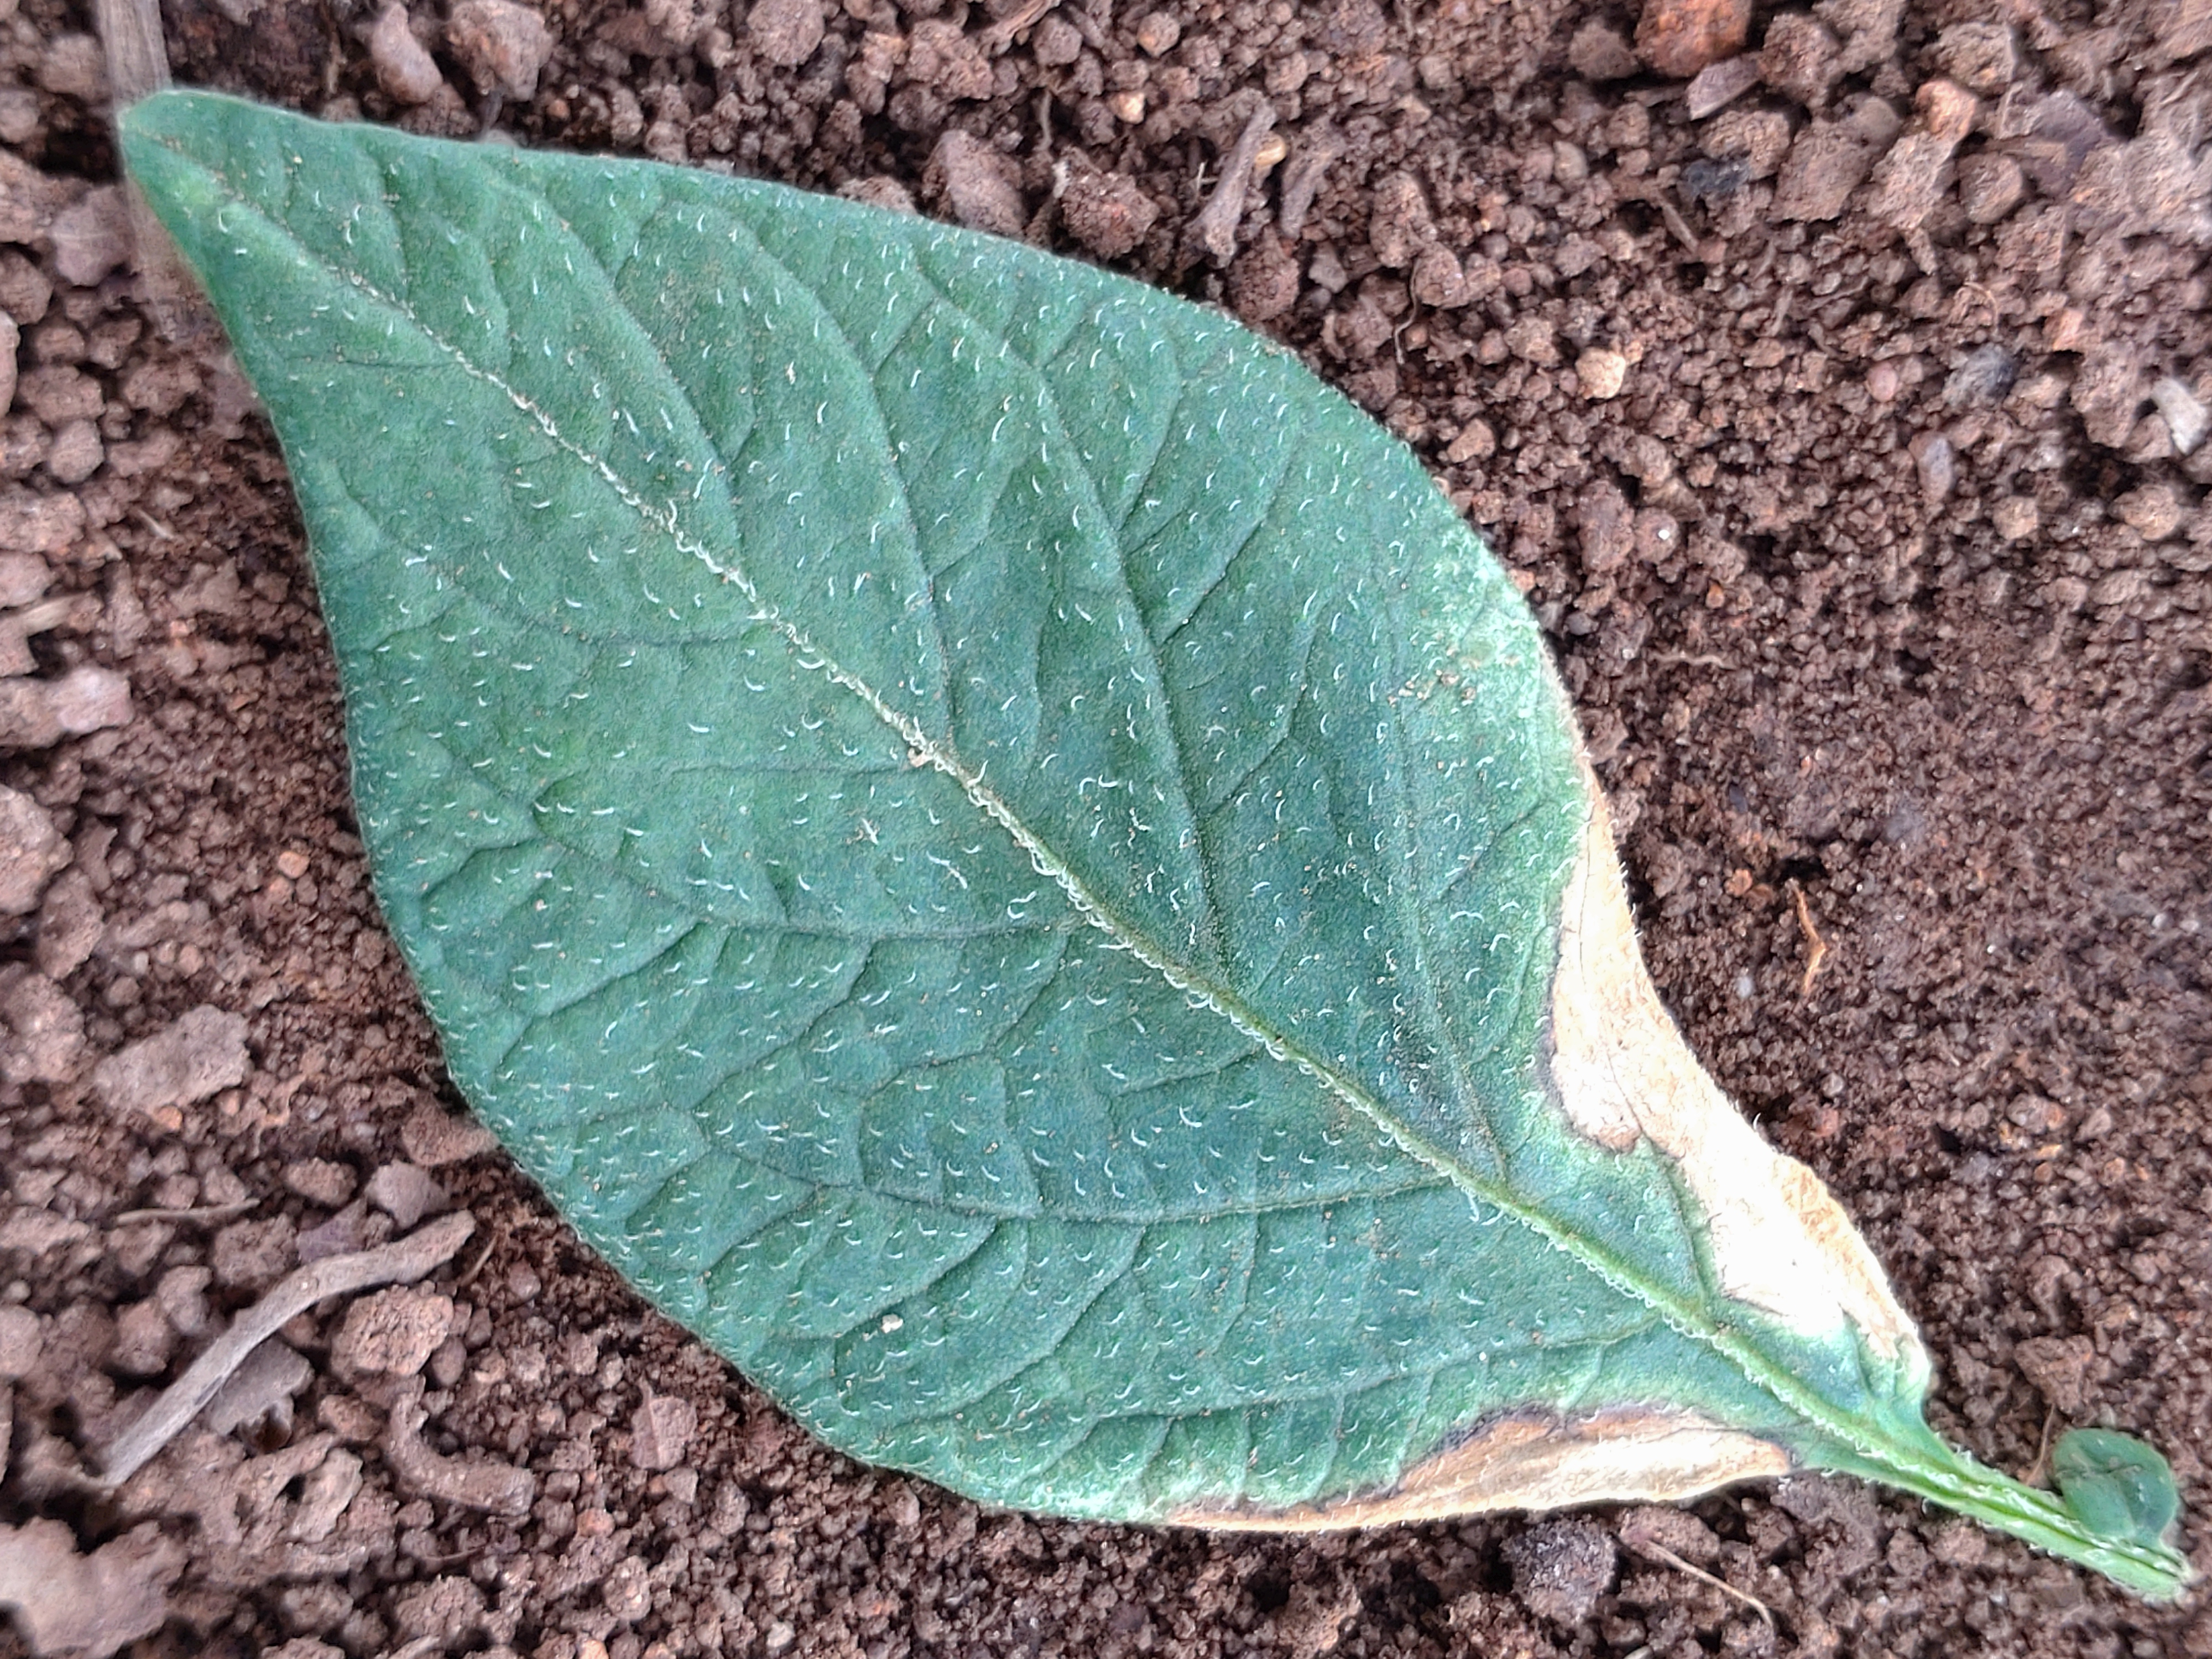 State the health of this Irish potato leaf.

early blight
